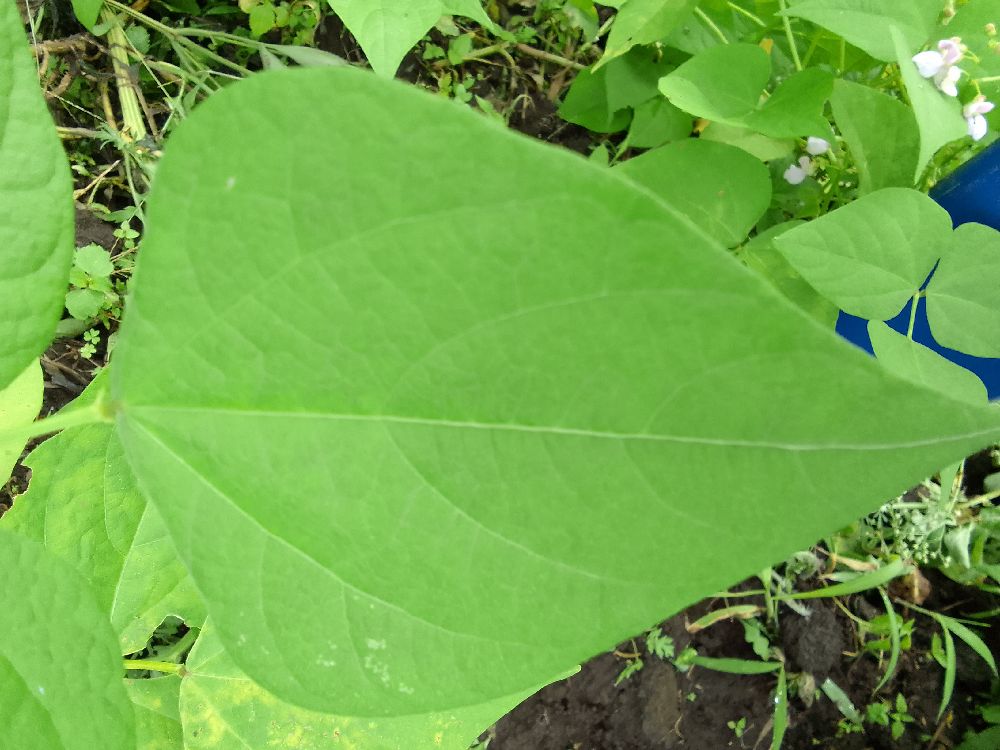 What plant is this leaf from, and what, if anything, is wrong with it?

common bean, healthy
